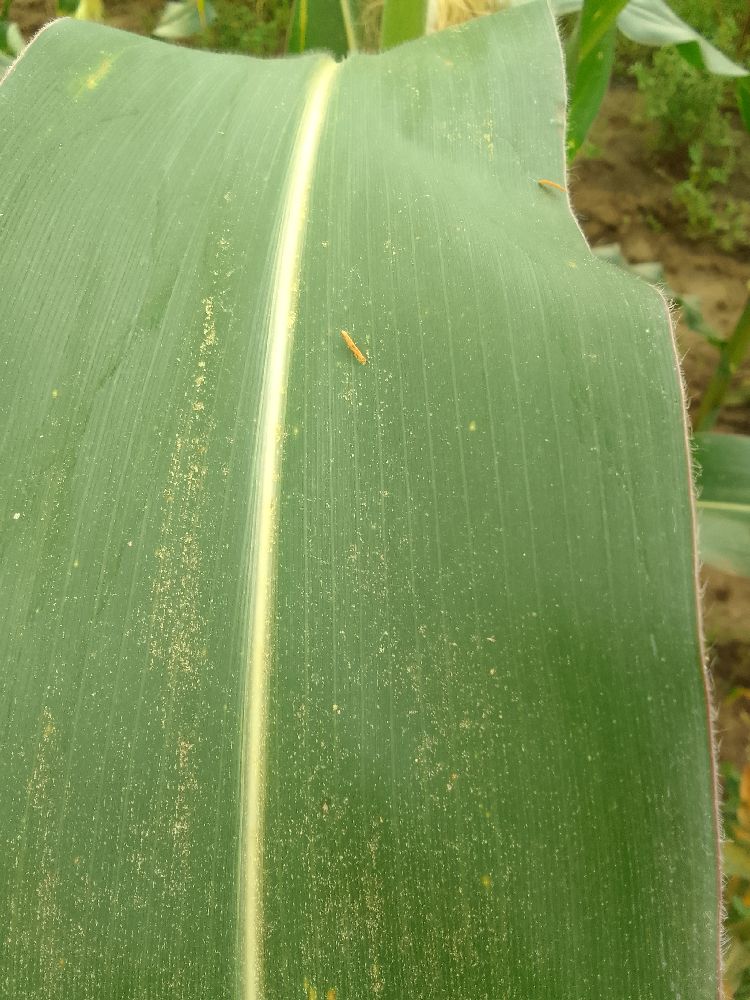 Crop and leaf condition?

maize, healthy
